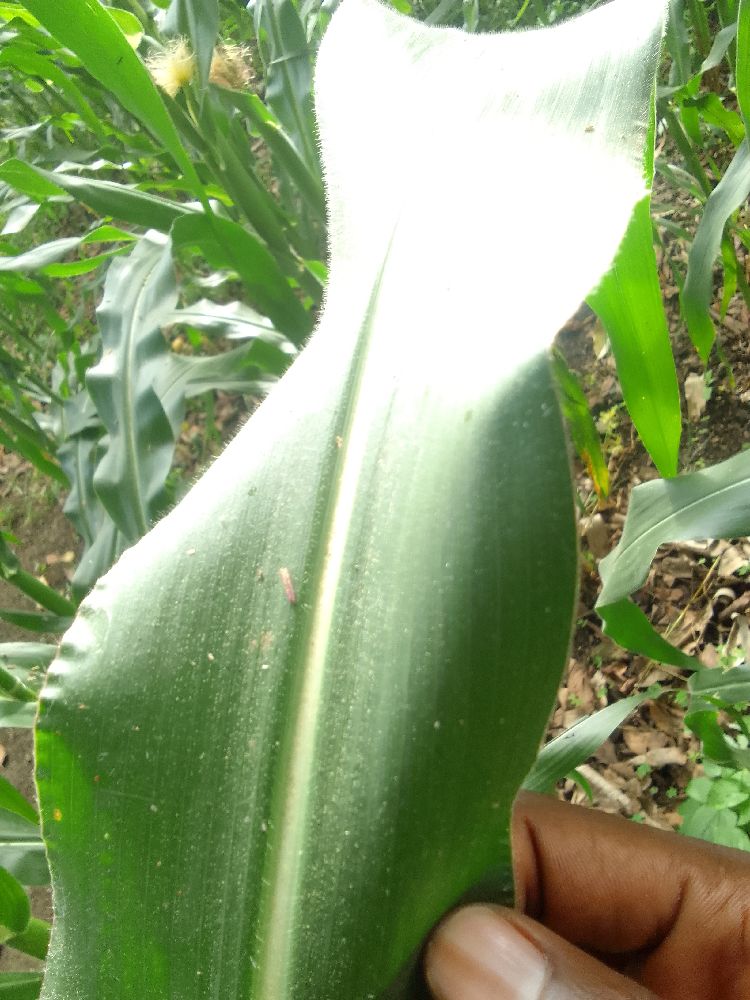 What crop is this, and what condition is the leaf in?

maize, healthy
